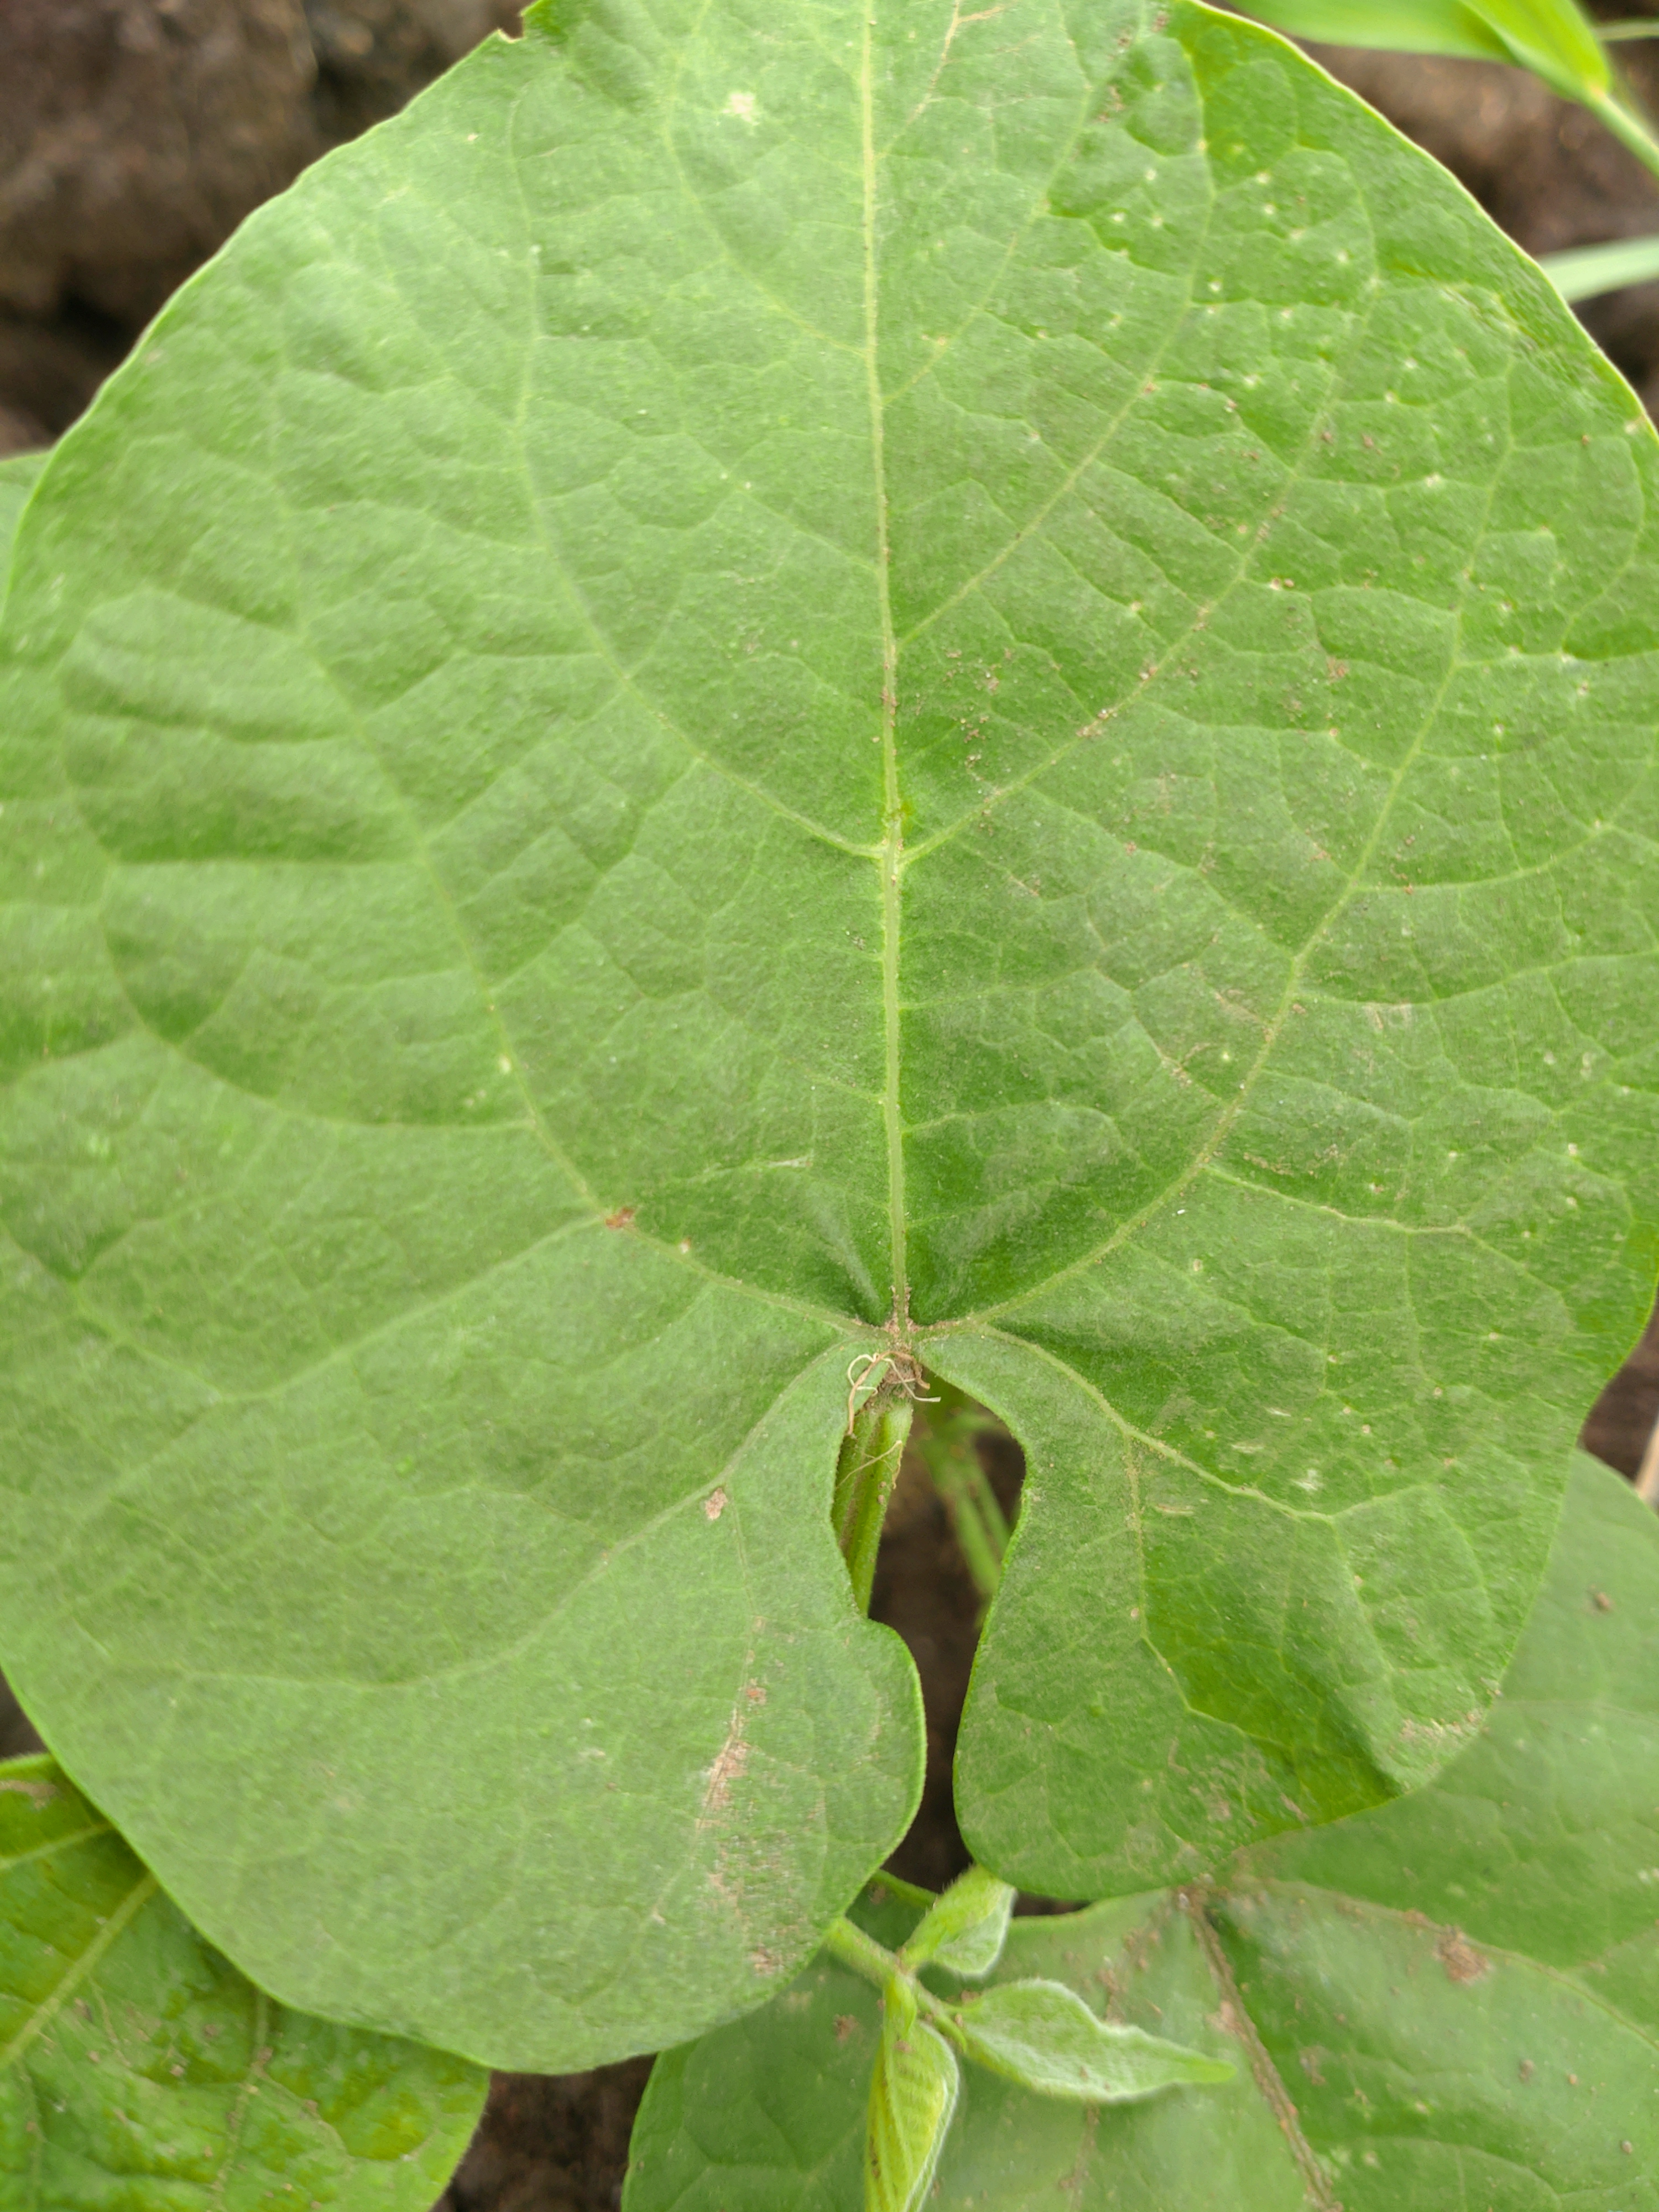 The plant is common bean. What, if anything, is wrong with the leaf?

healthy
